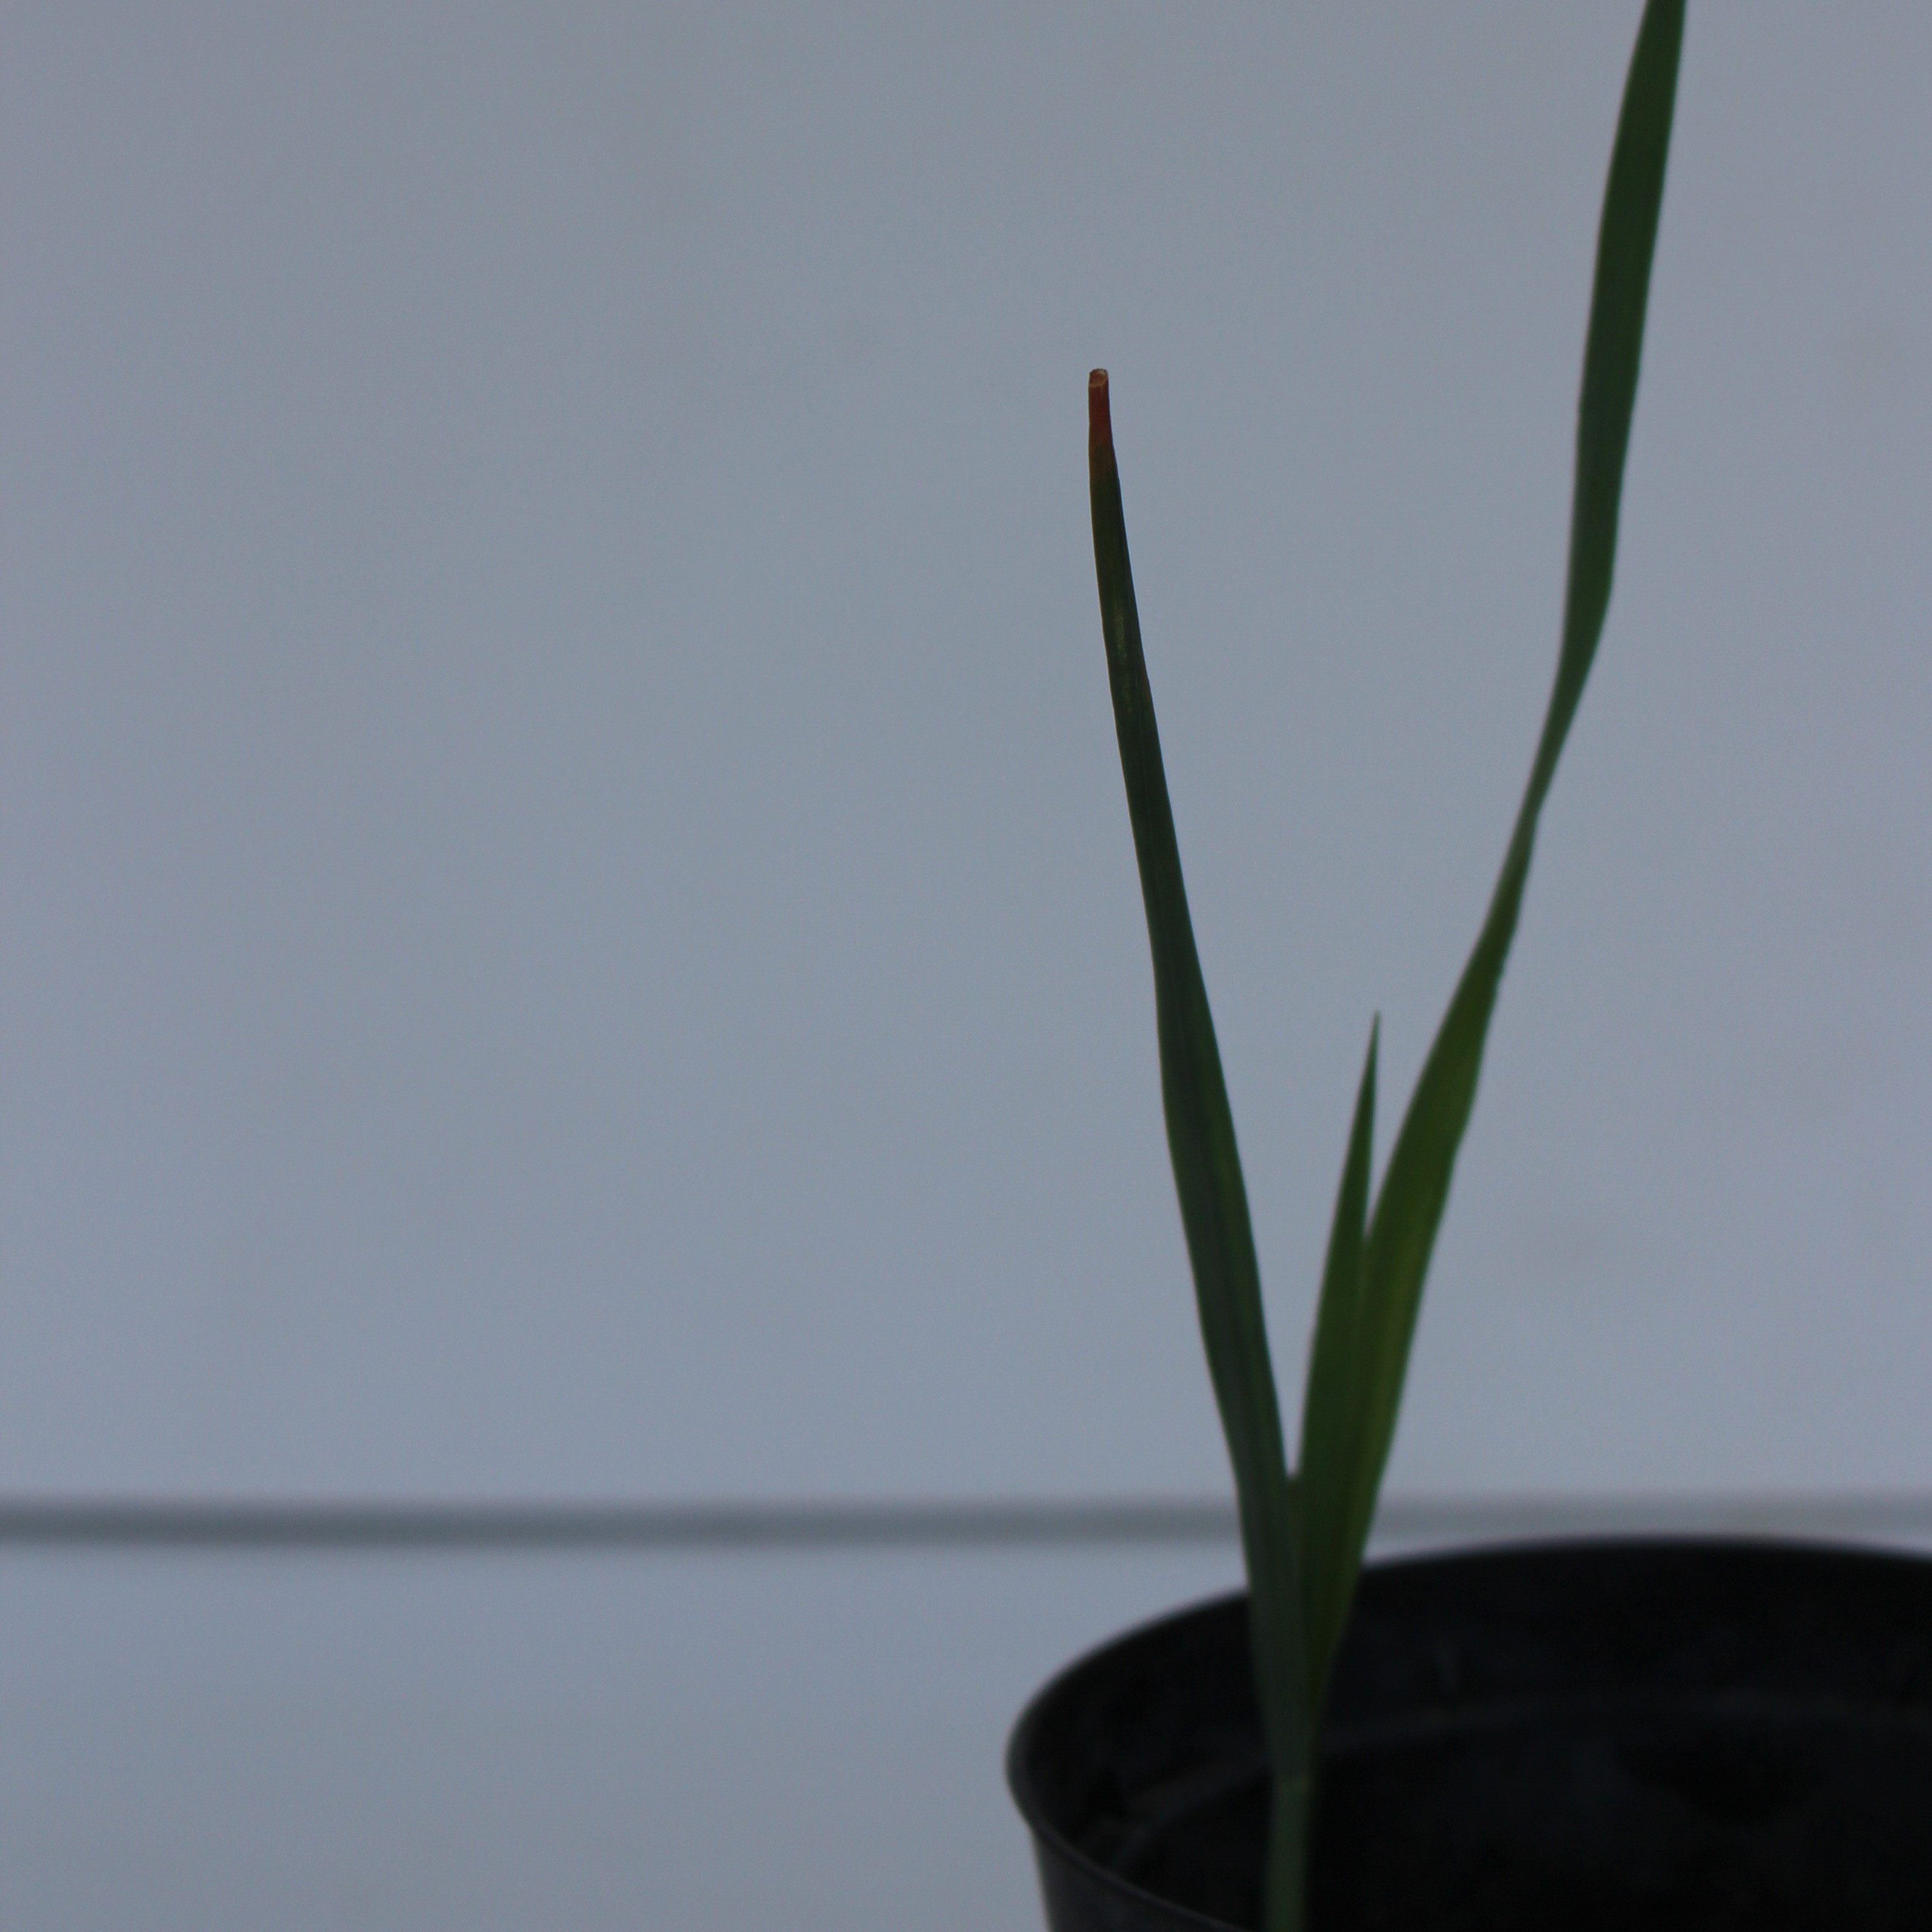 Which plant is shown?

Avena sterilis
